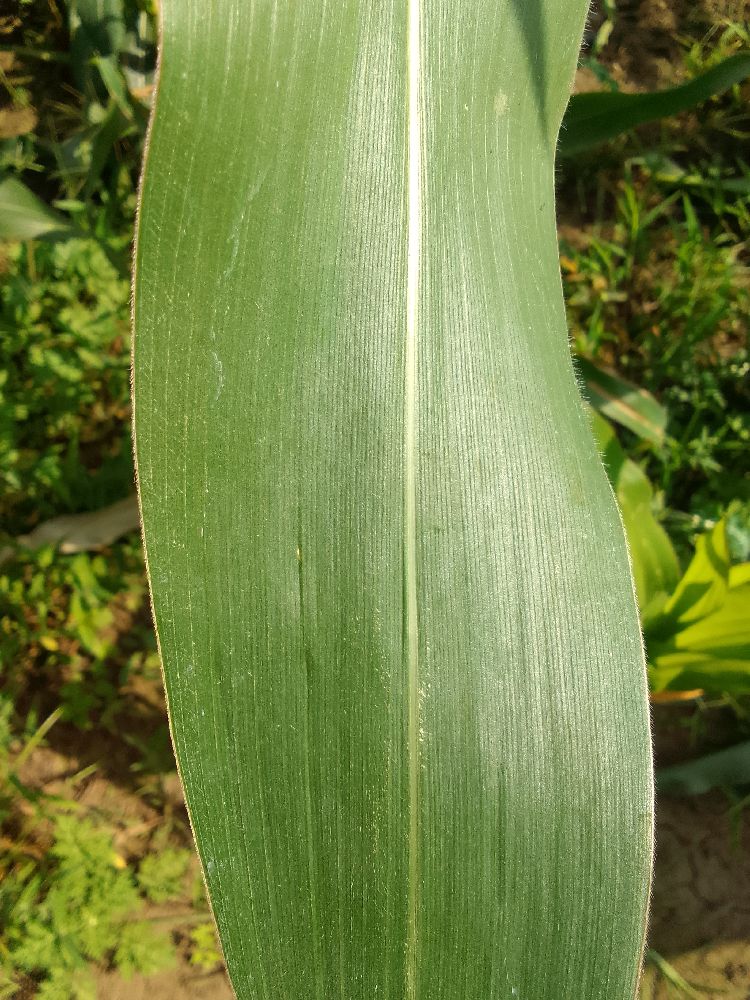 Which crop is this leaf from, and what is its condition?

maize, healthy
